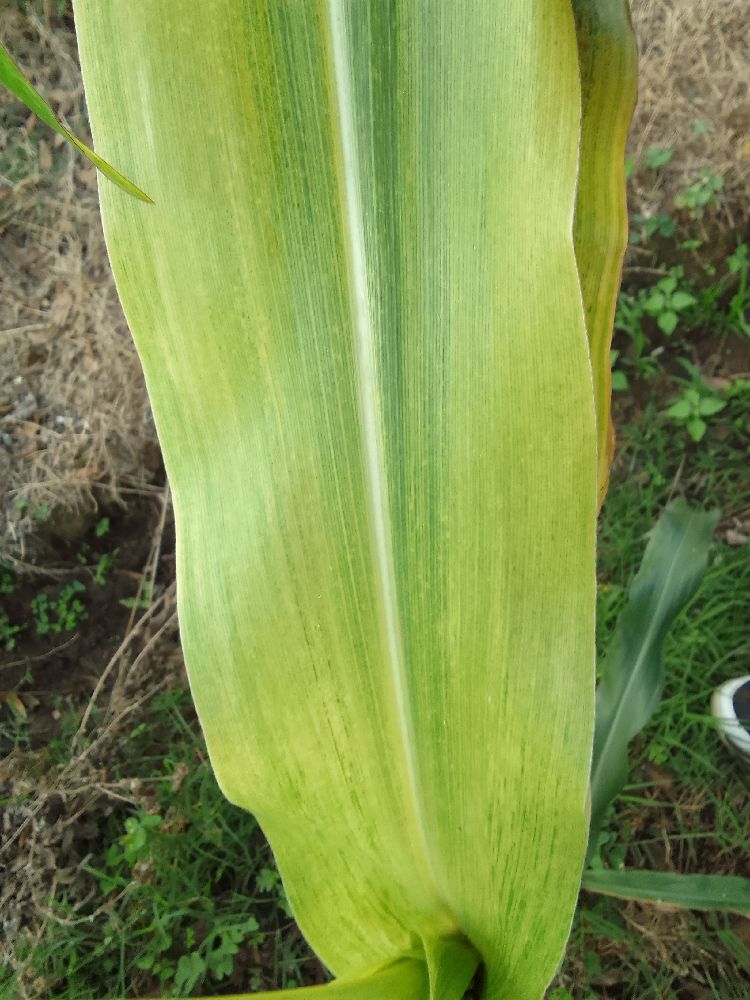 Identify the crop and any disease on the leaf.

maize, maize lethal necrosis
